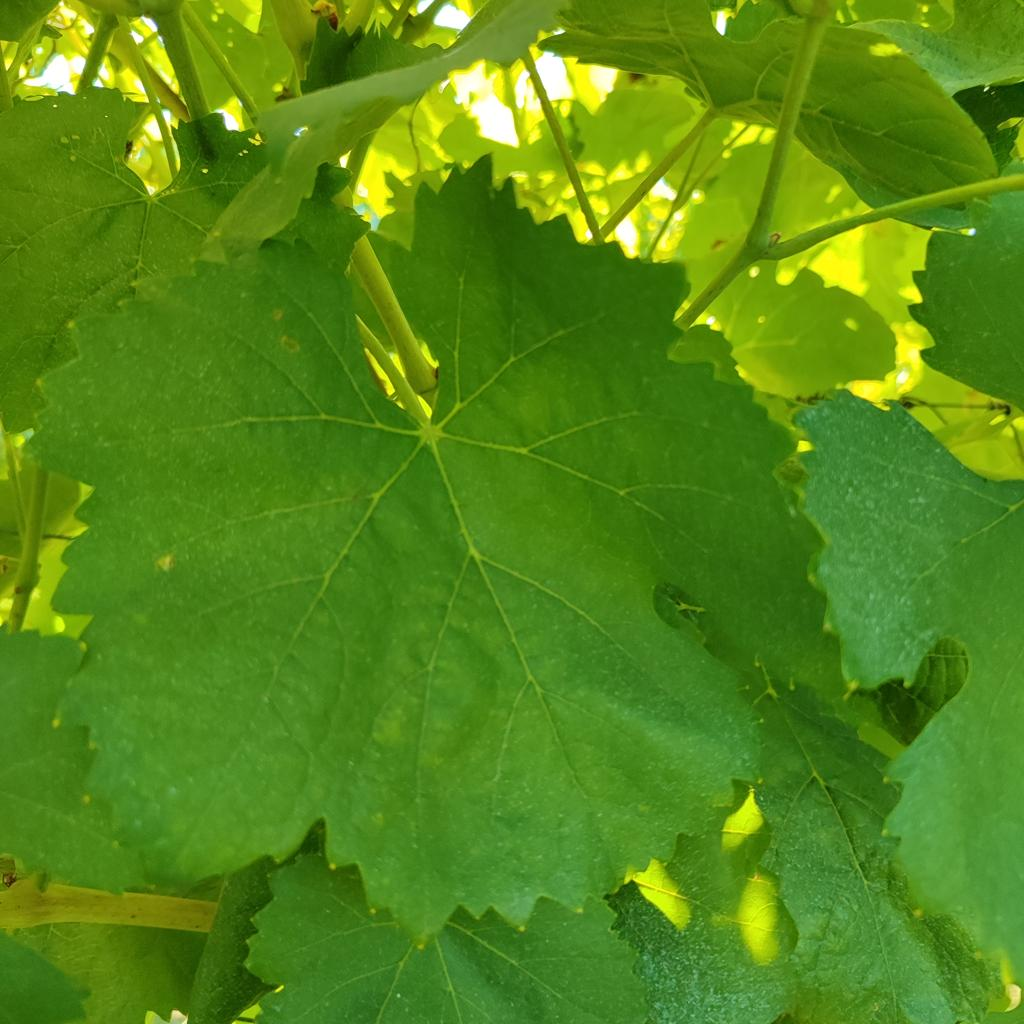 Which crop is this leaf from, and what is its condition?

grapevine, healthy
